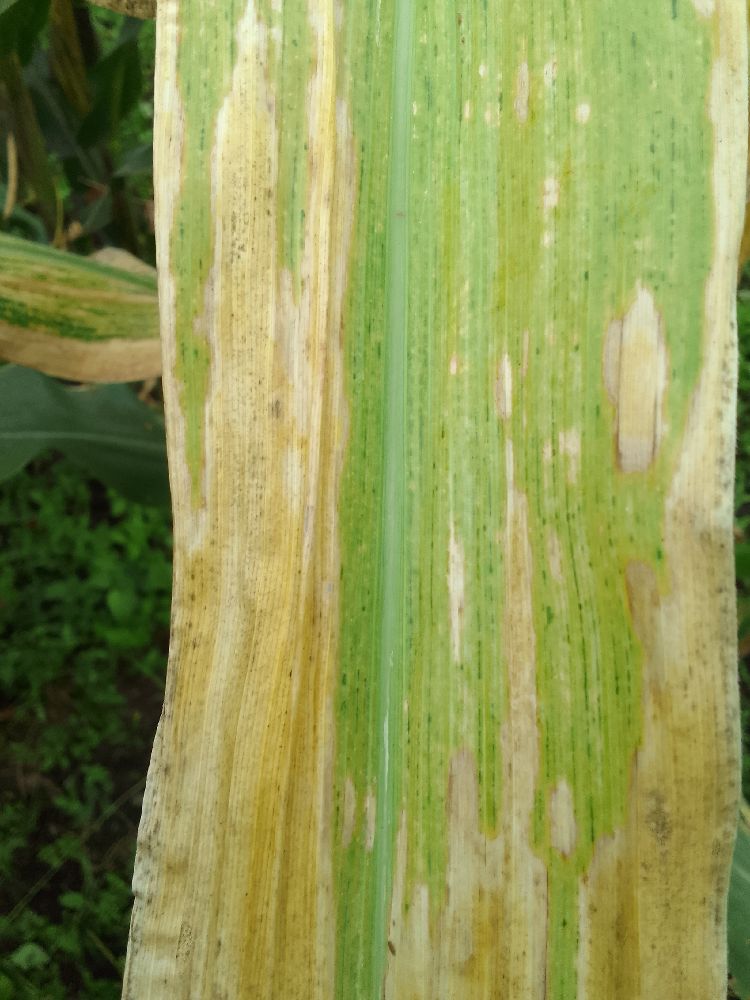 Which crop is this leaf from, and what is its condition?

maize, maize lethal necrosis
